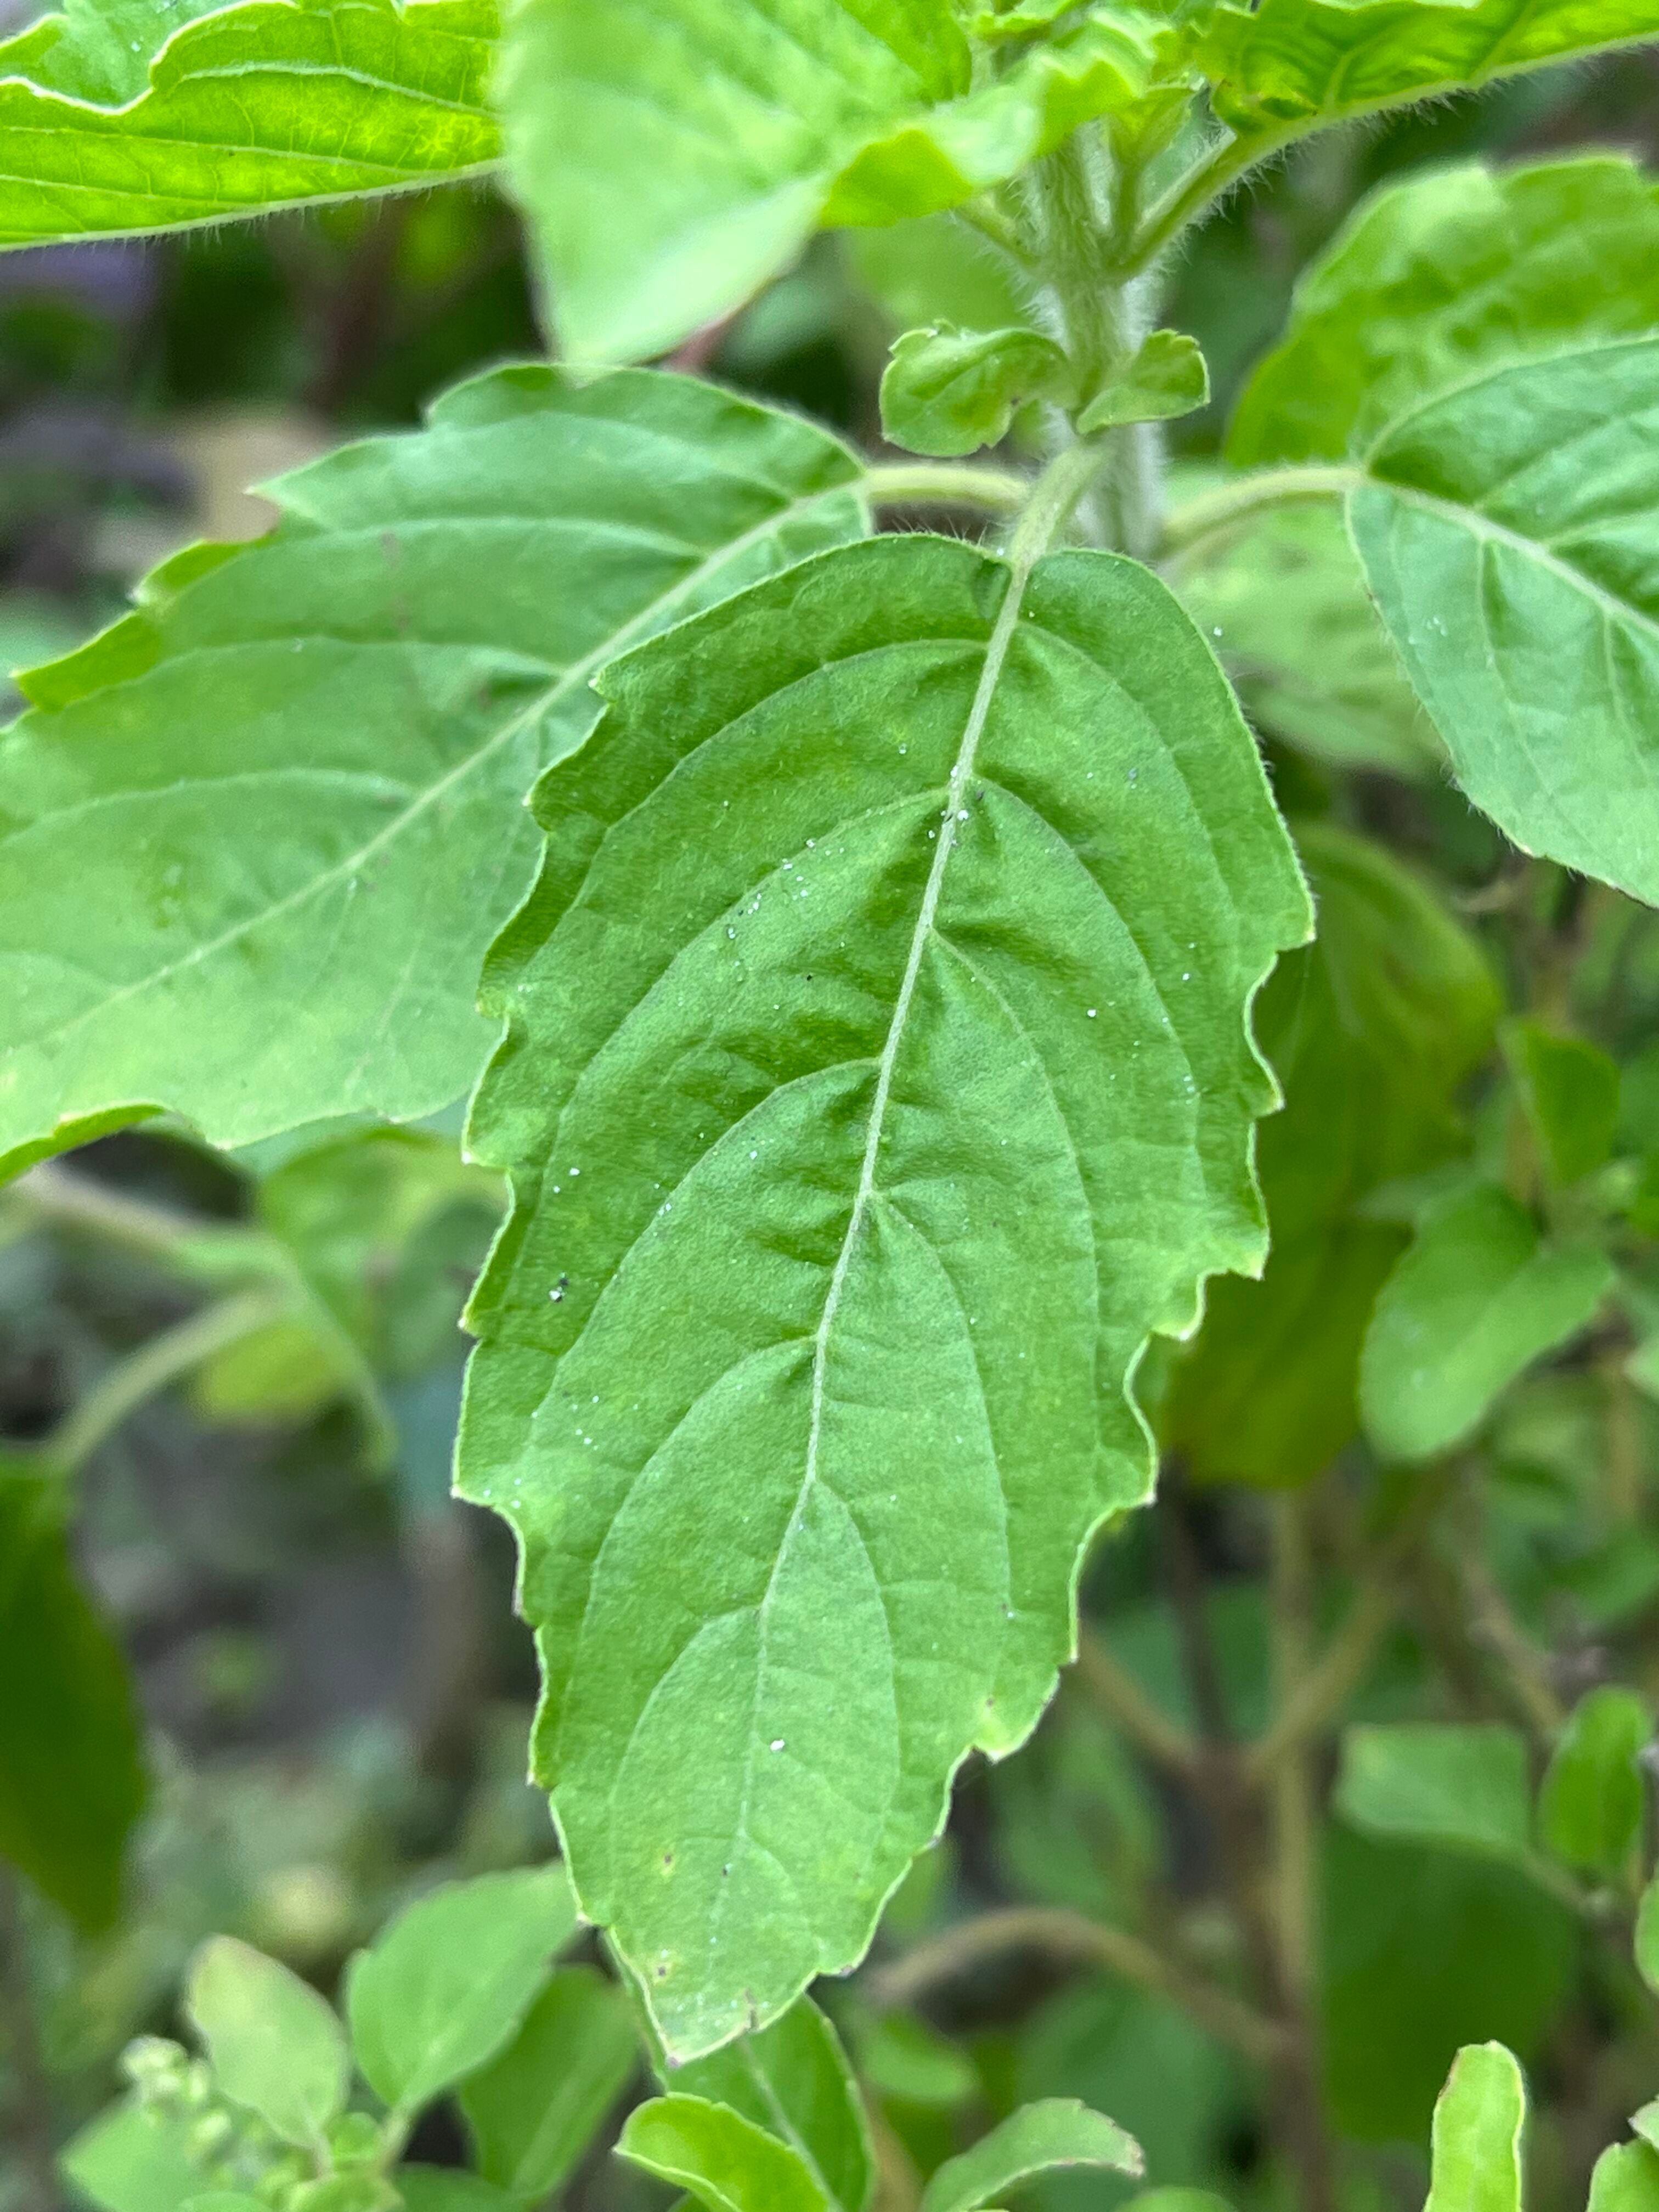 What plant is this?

tulshi
